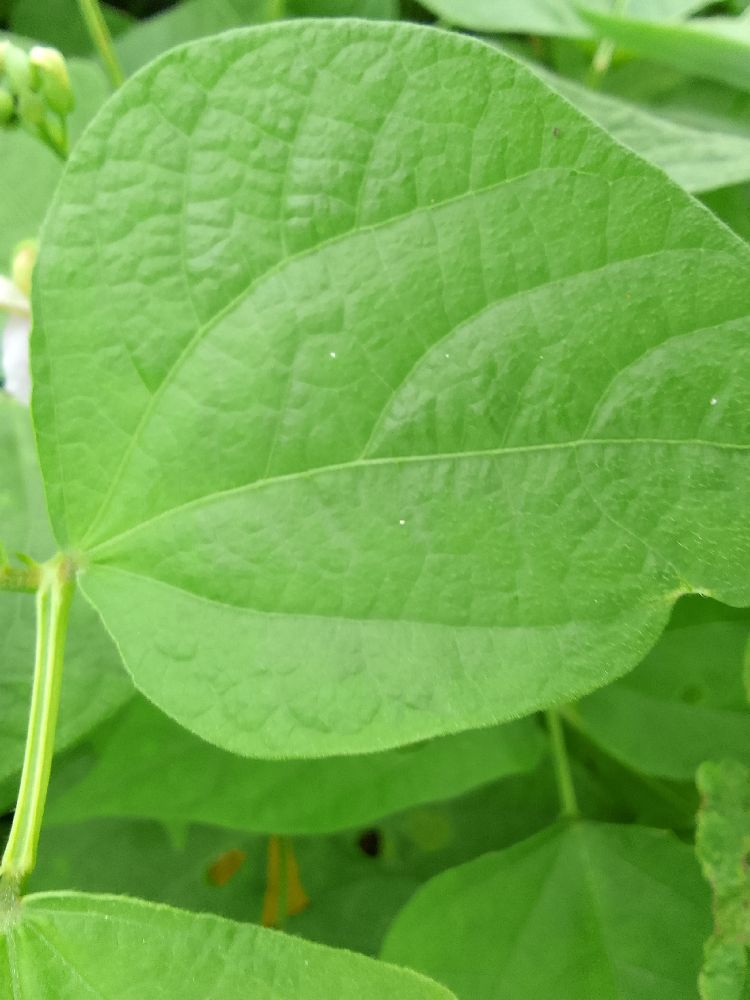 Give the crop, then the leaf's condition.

common bean, healthy
